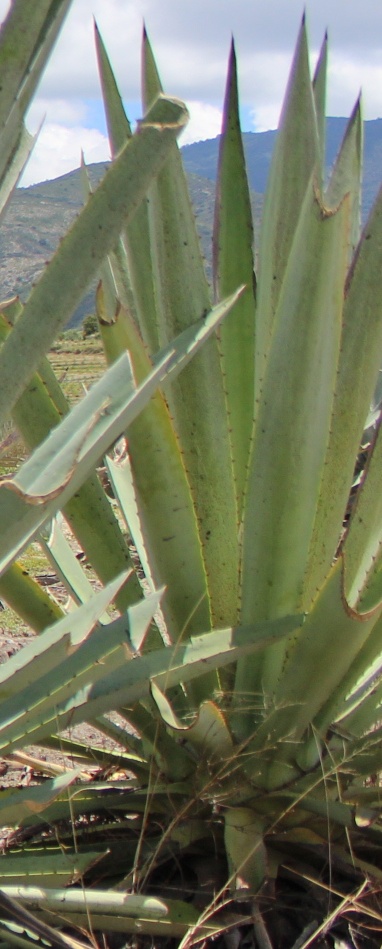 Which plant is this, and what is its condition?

agave, yellow
